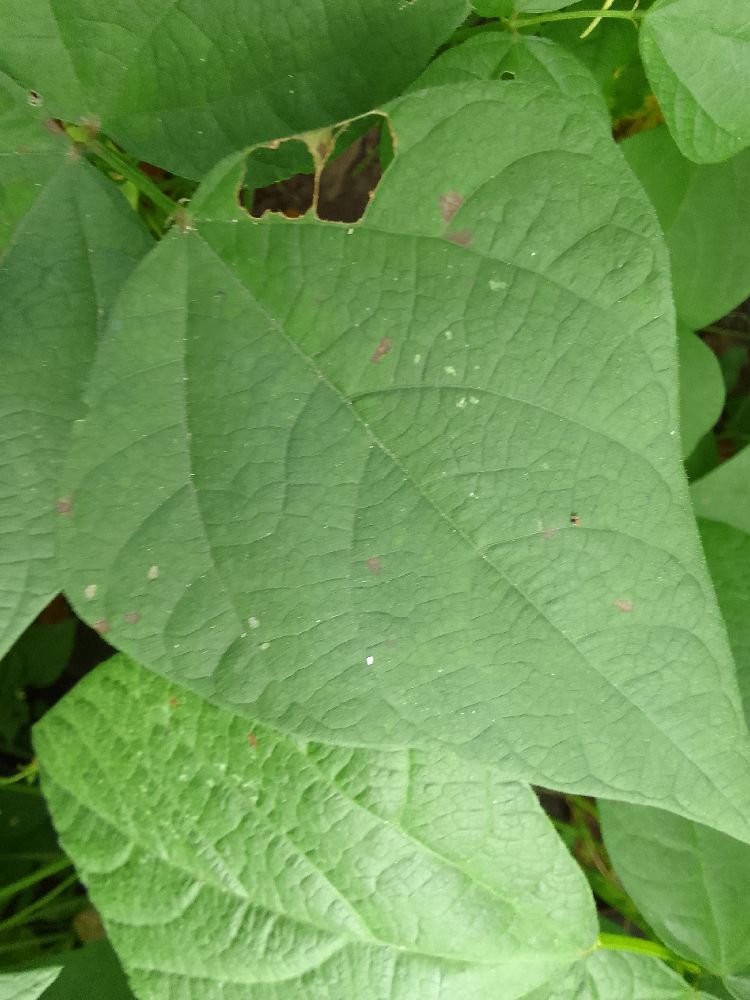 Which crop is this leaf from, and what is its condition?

common bean, healthy
